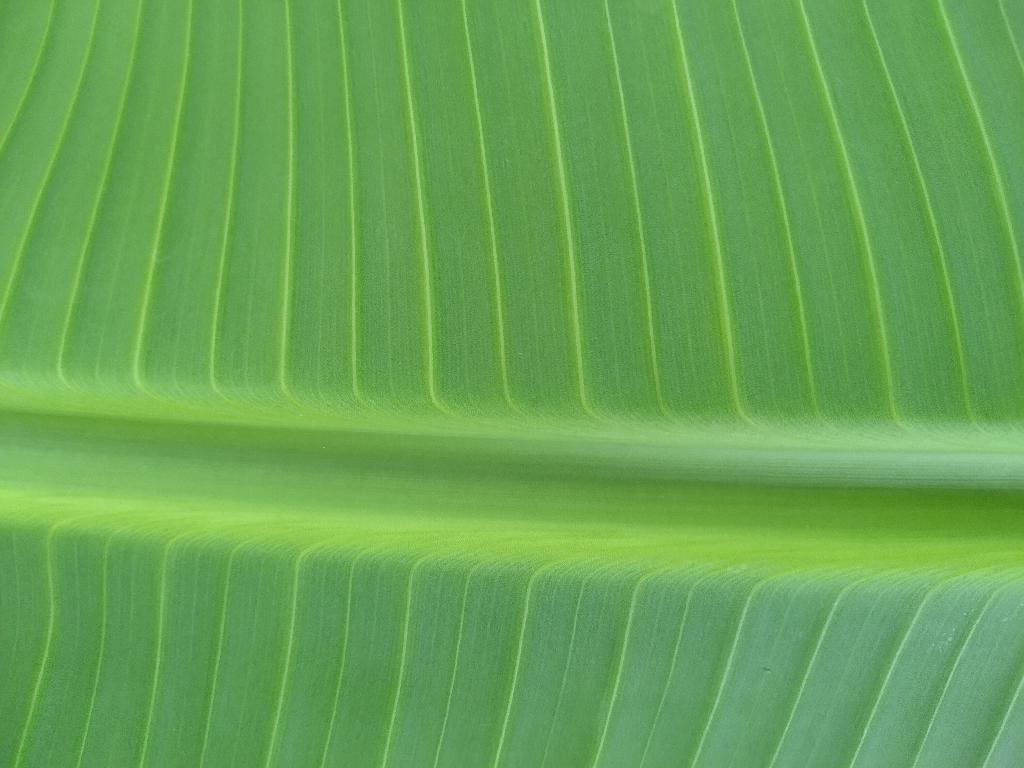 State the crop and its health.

banana, healthy
